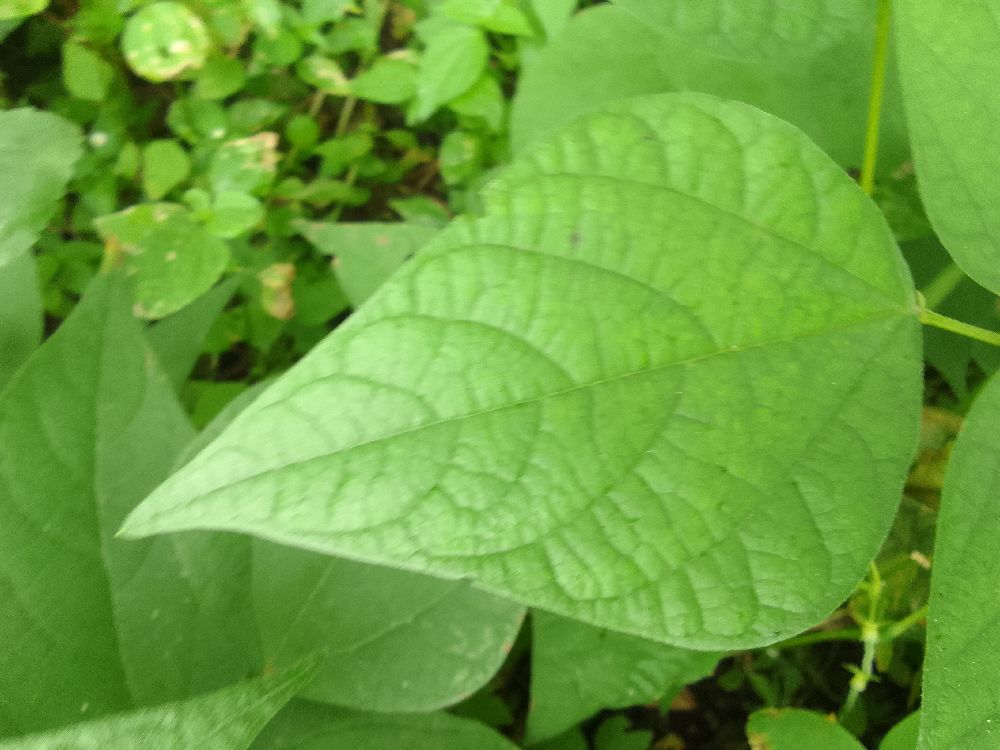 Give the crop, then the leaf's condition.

common bean, healthy
